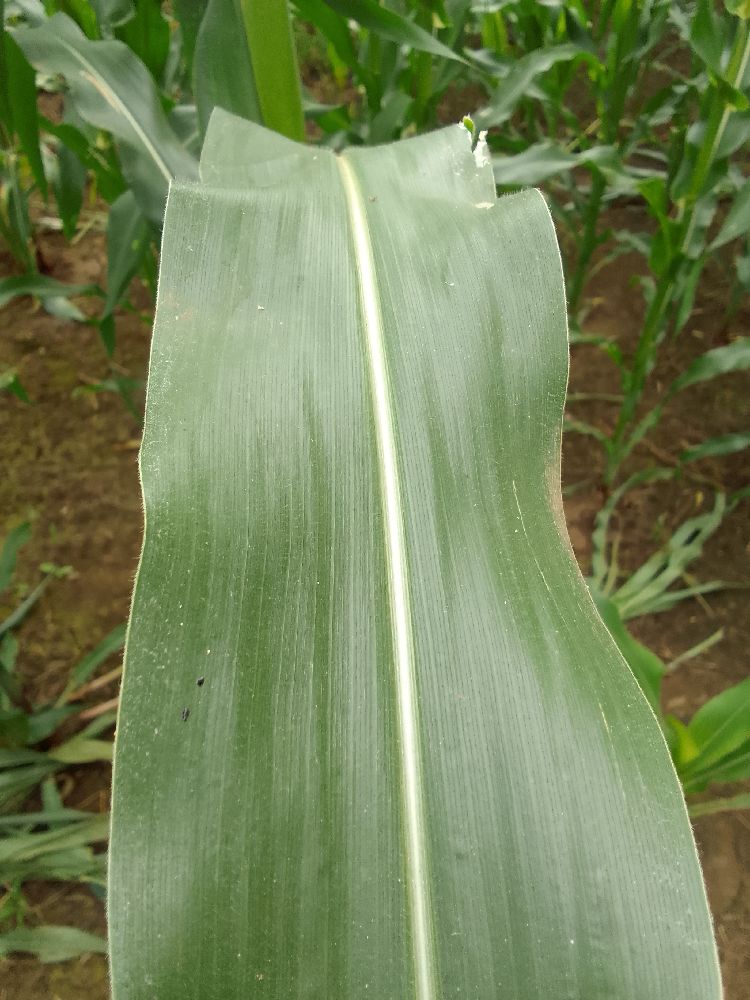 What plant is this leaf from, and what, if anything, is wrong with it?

maize, healthy
